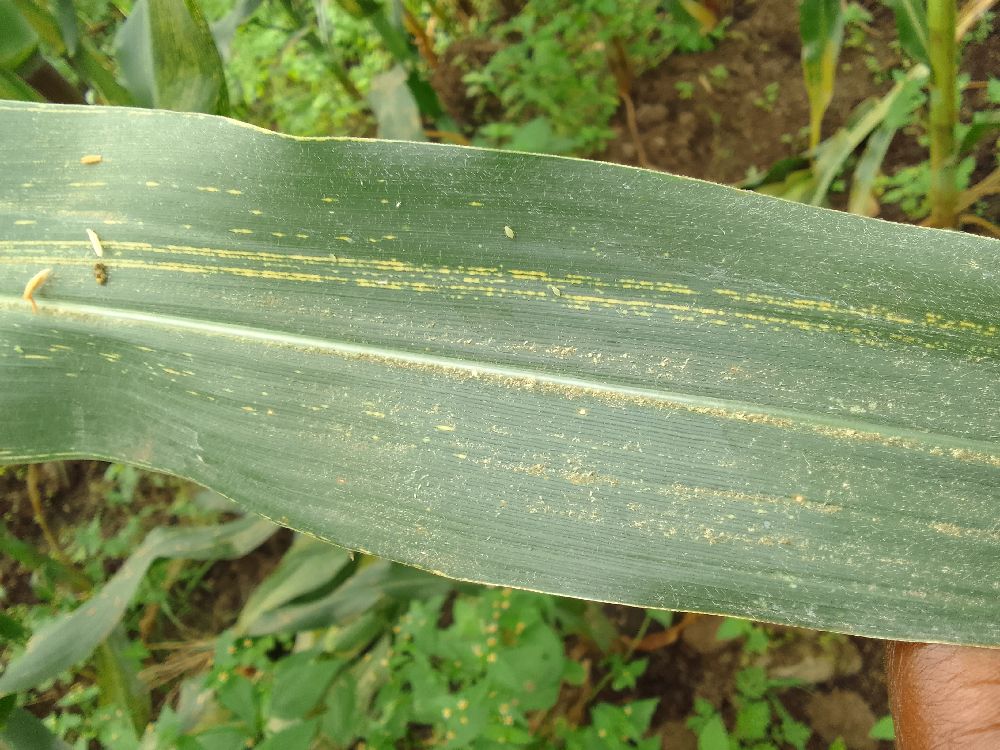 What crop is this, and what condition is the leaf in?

maize, maize streak virus
